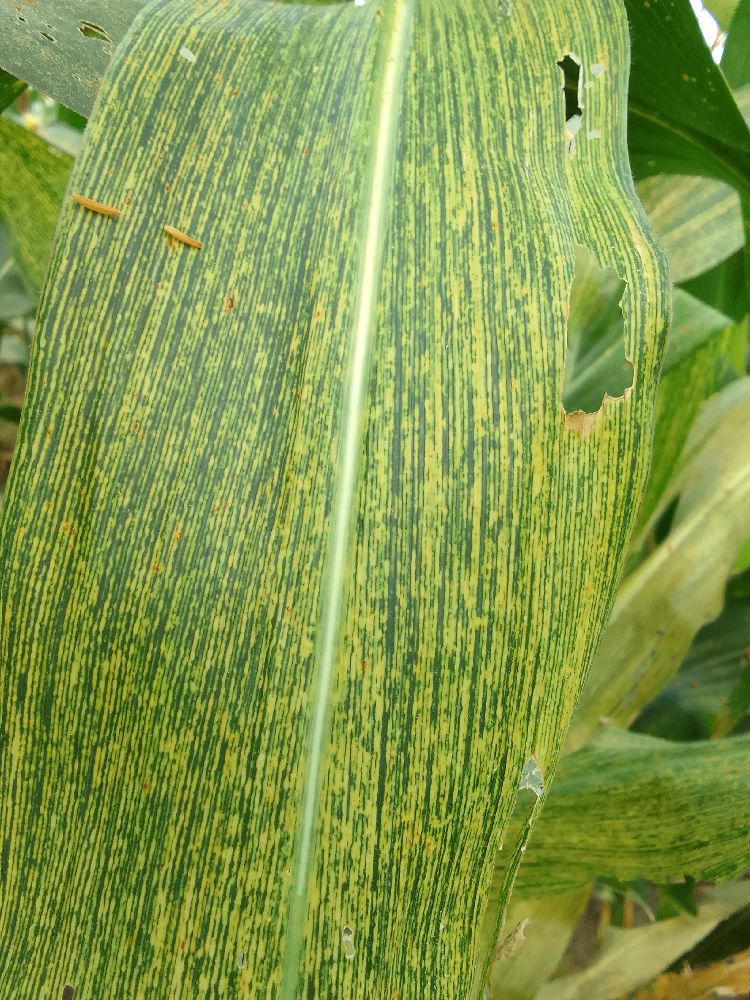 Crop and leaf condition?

maize, maize streak virus
